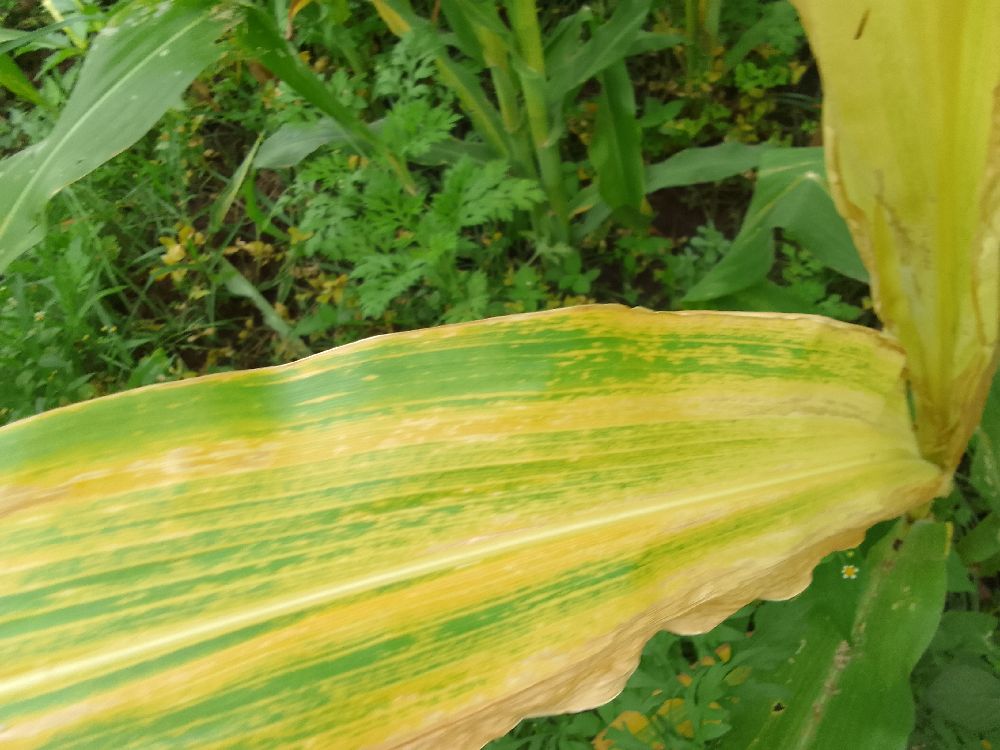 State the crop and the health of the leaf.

maize, maize lethal necrosis
